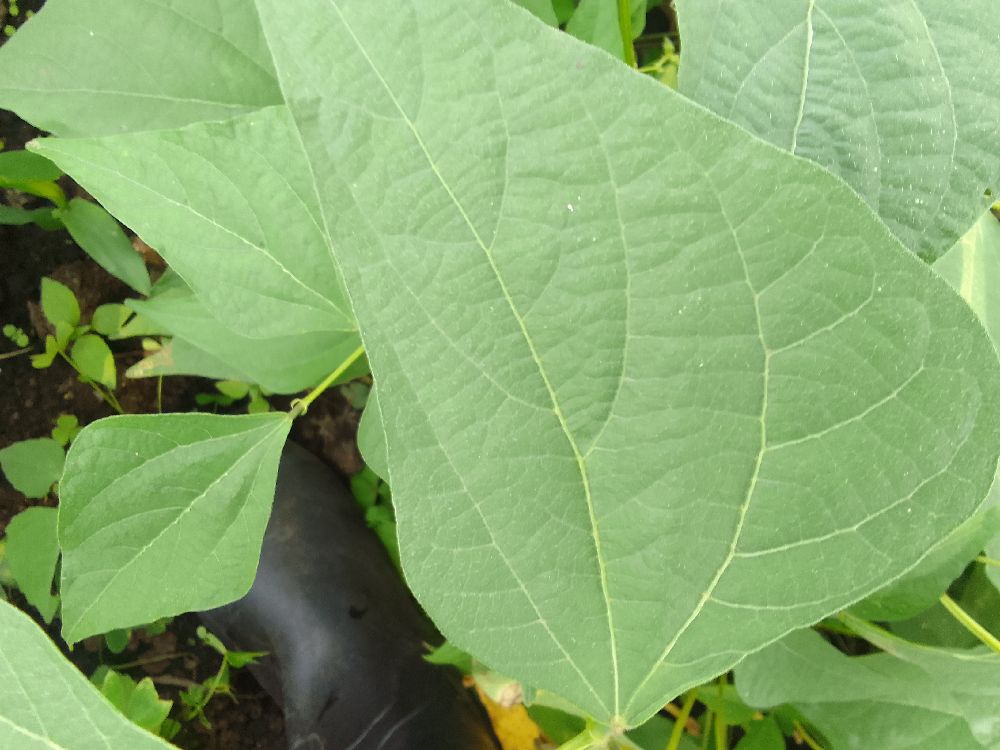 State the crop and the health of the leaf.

common bean, healthy
